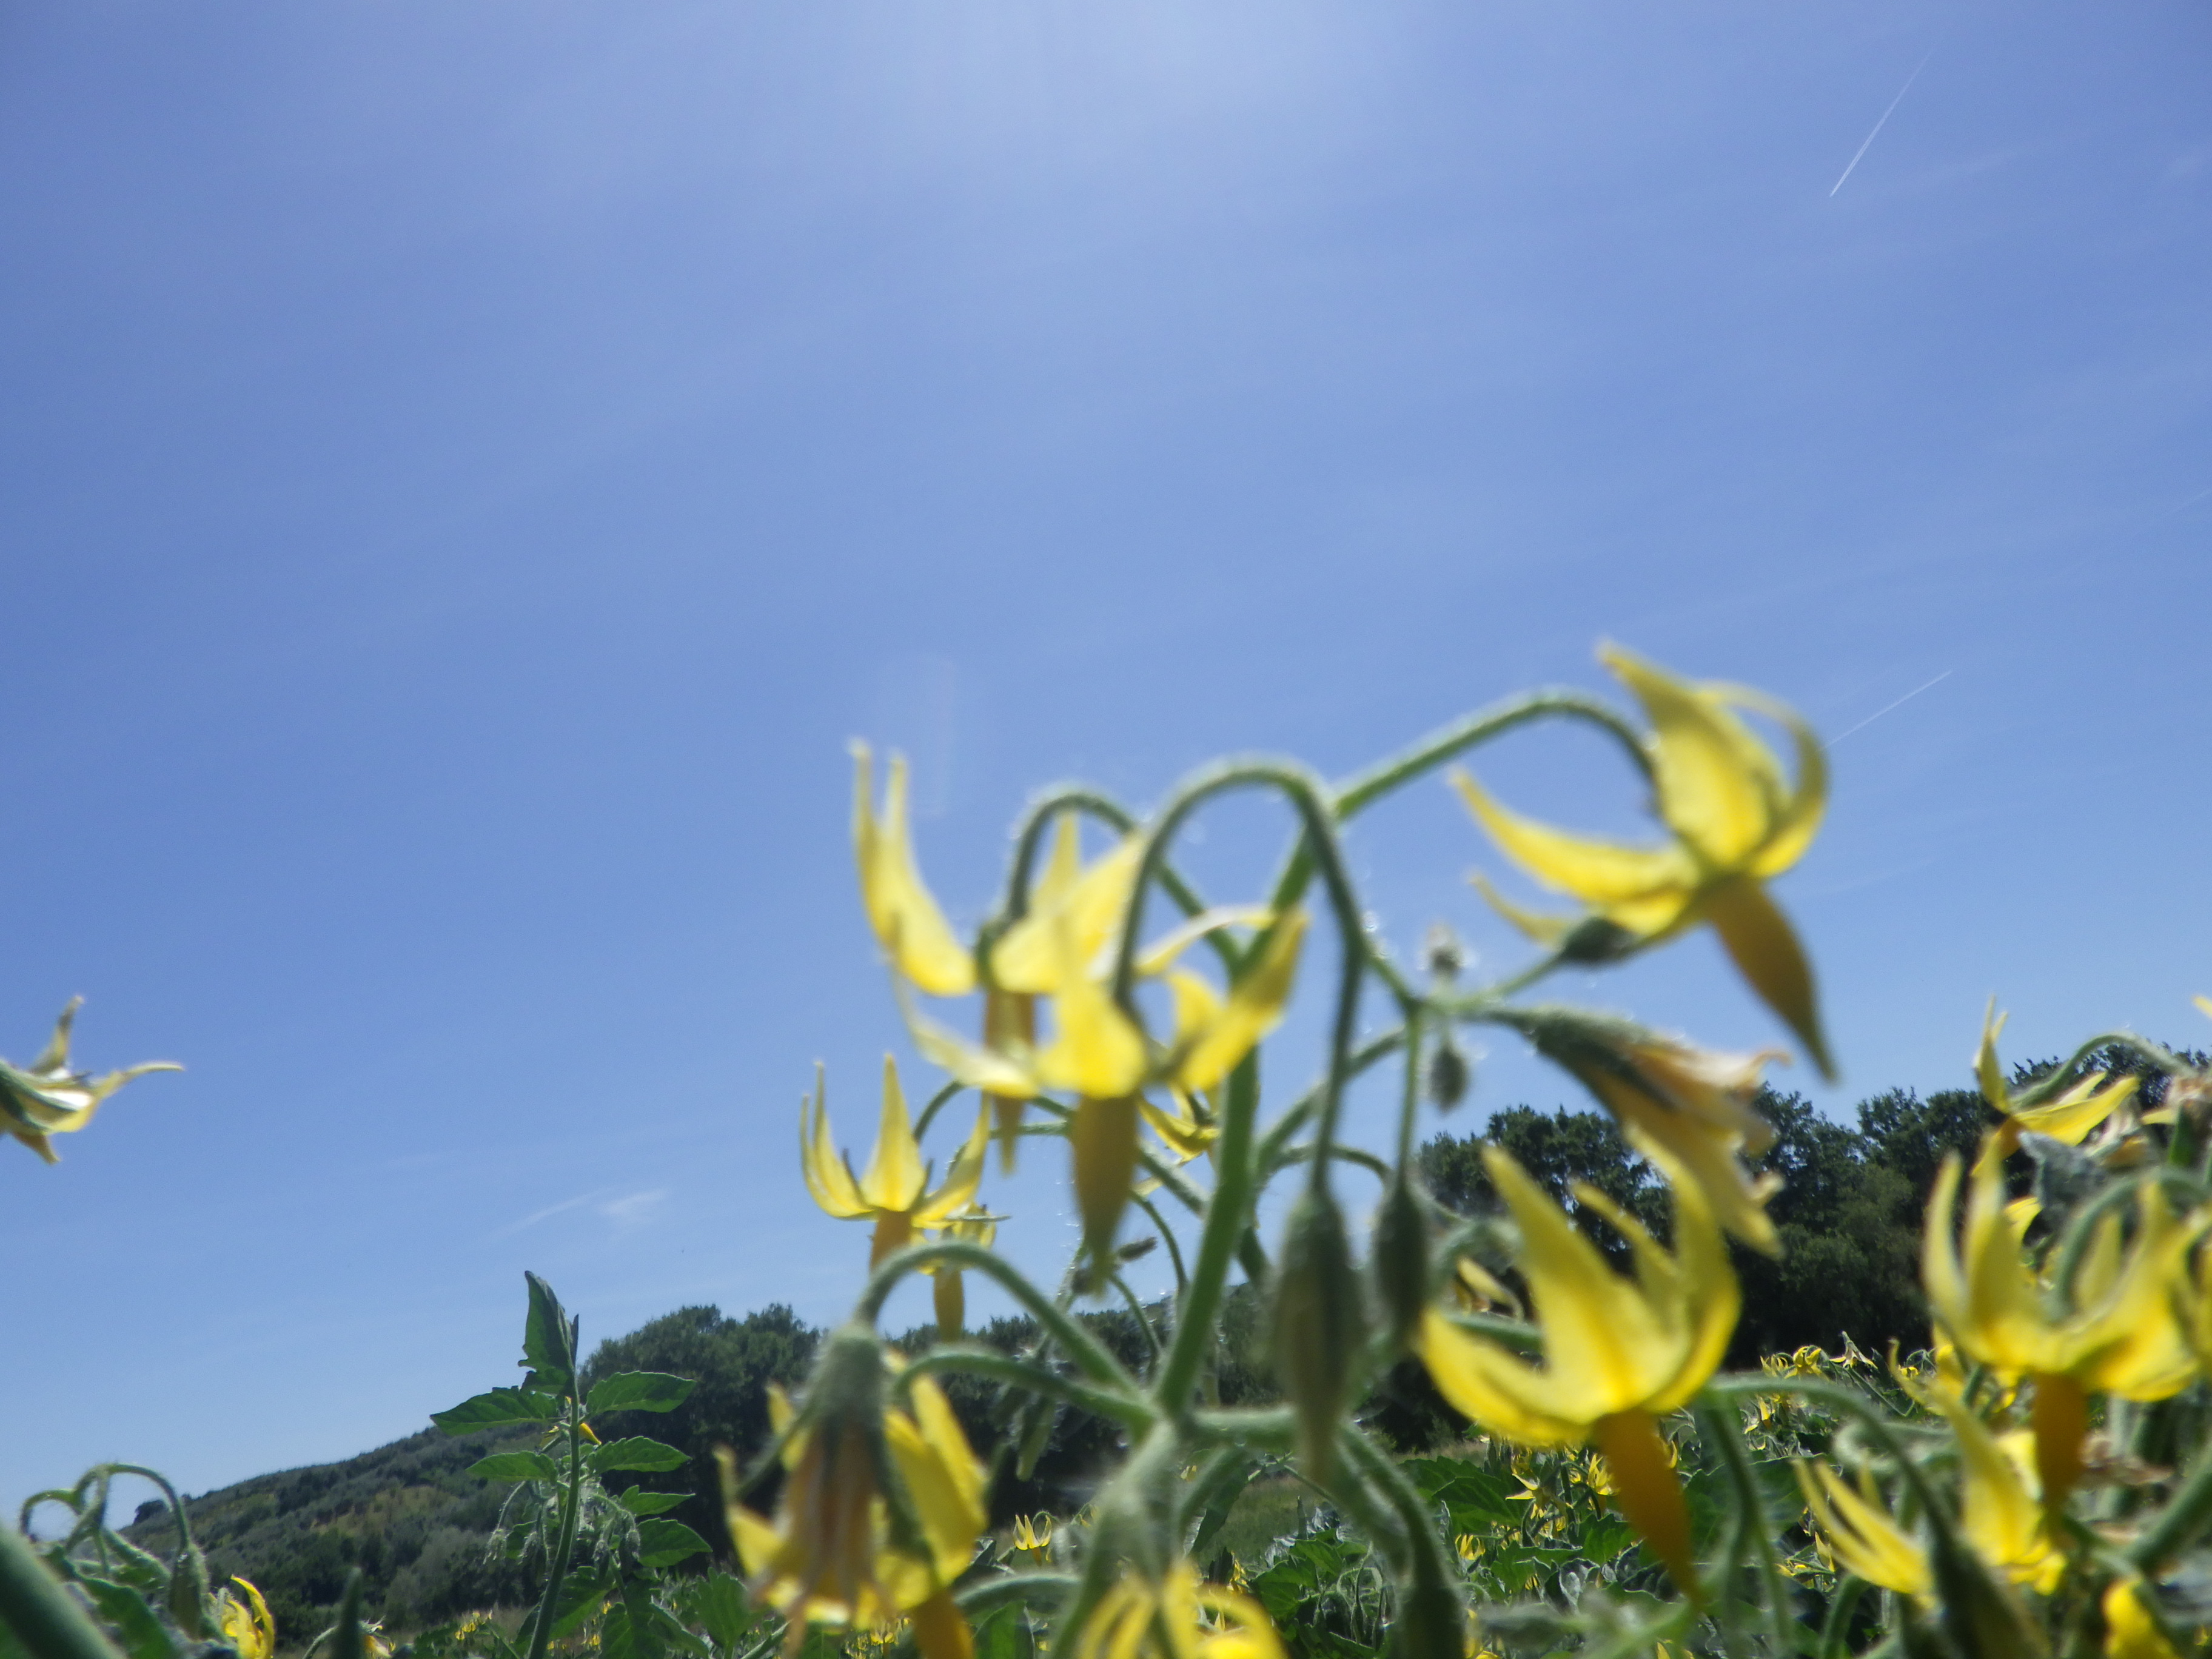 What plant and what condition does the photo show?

tomato, healthy
